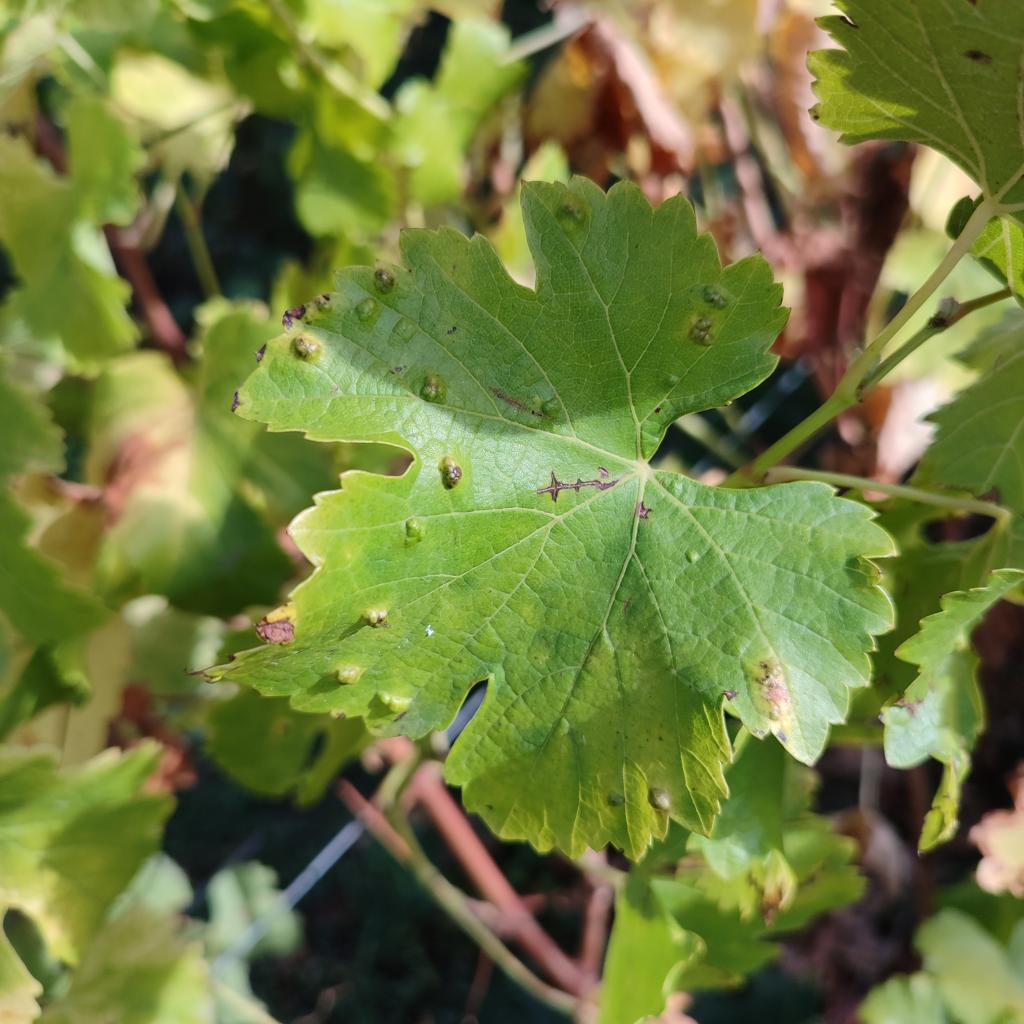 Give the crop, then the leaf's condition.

grapevine, erineum mite
